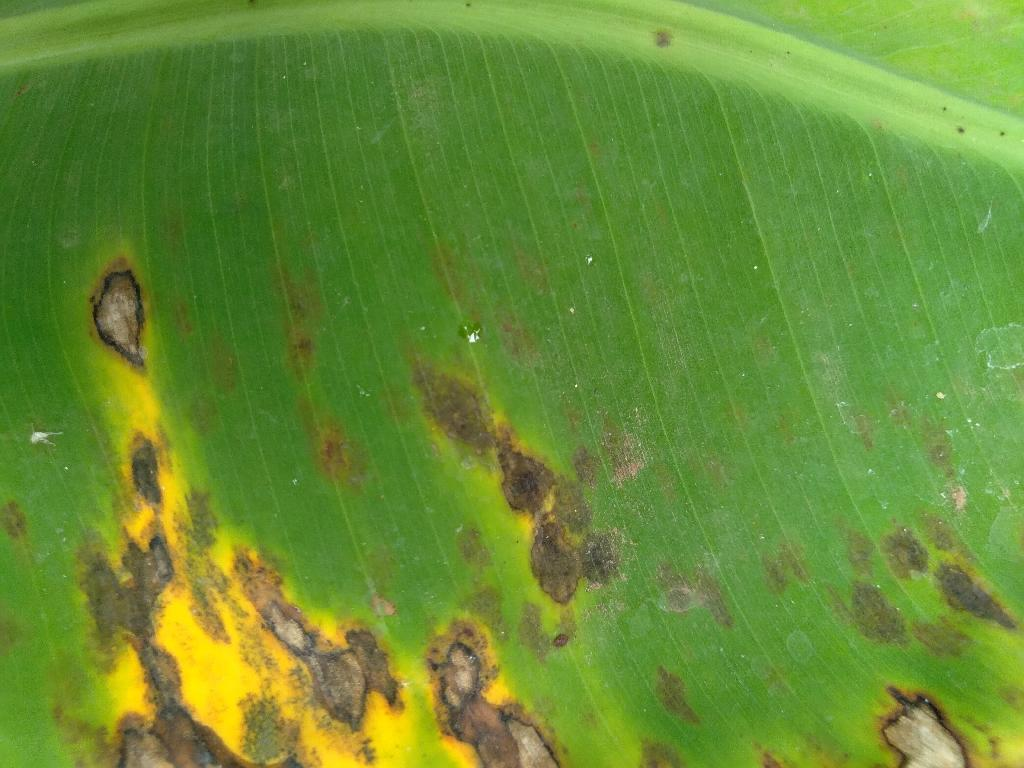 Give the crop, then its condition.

banana, black sigatoka
